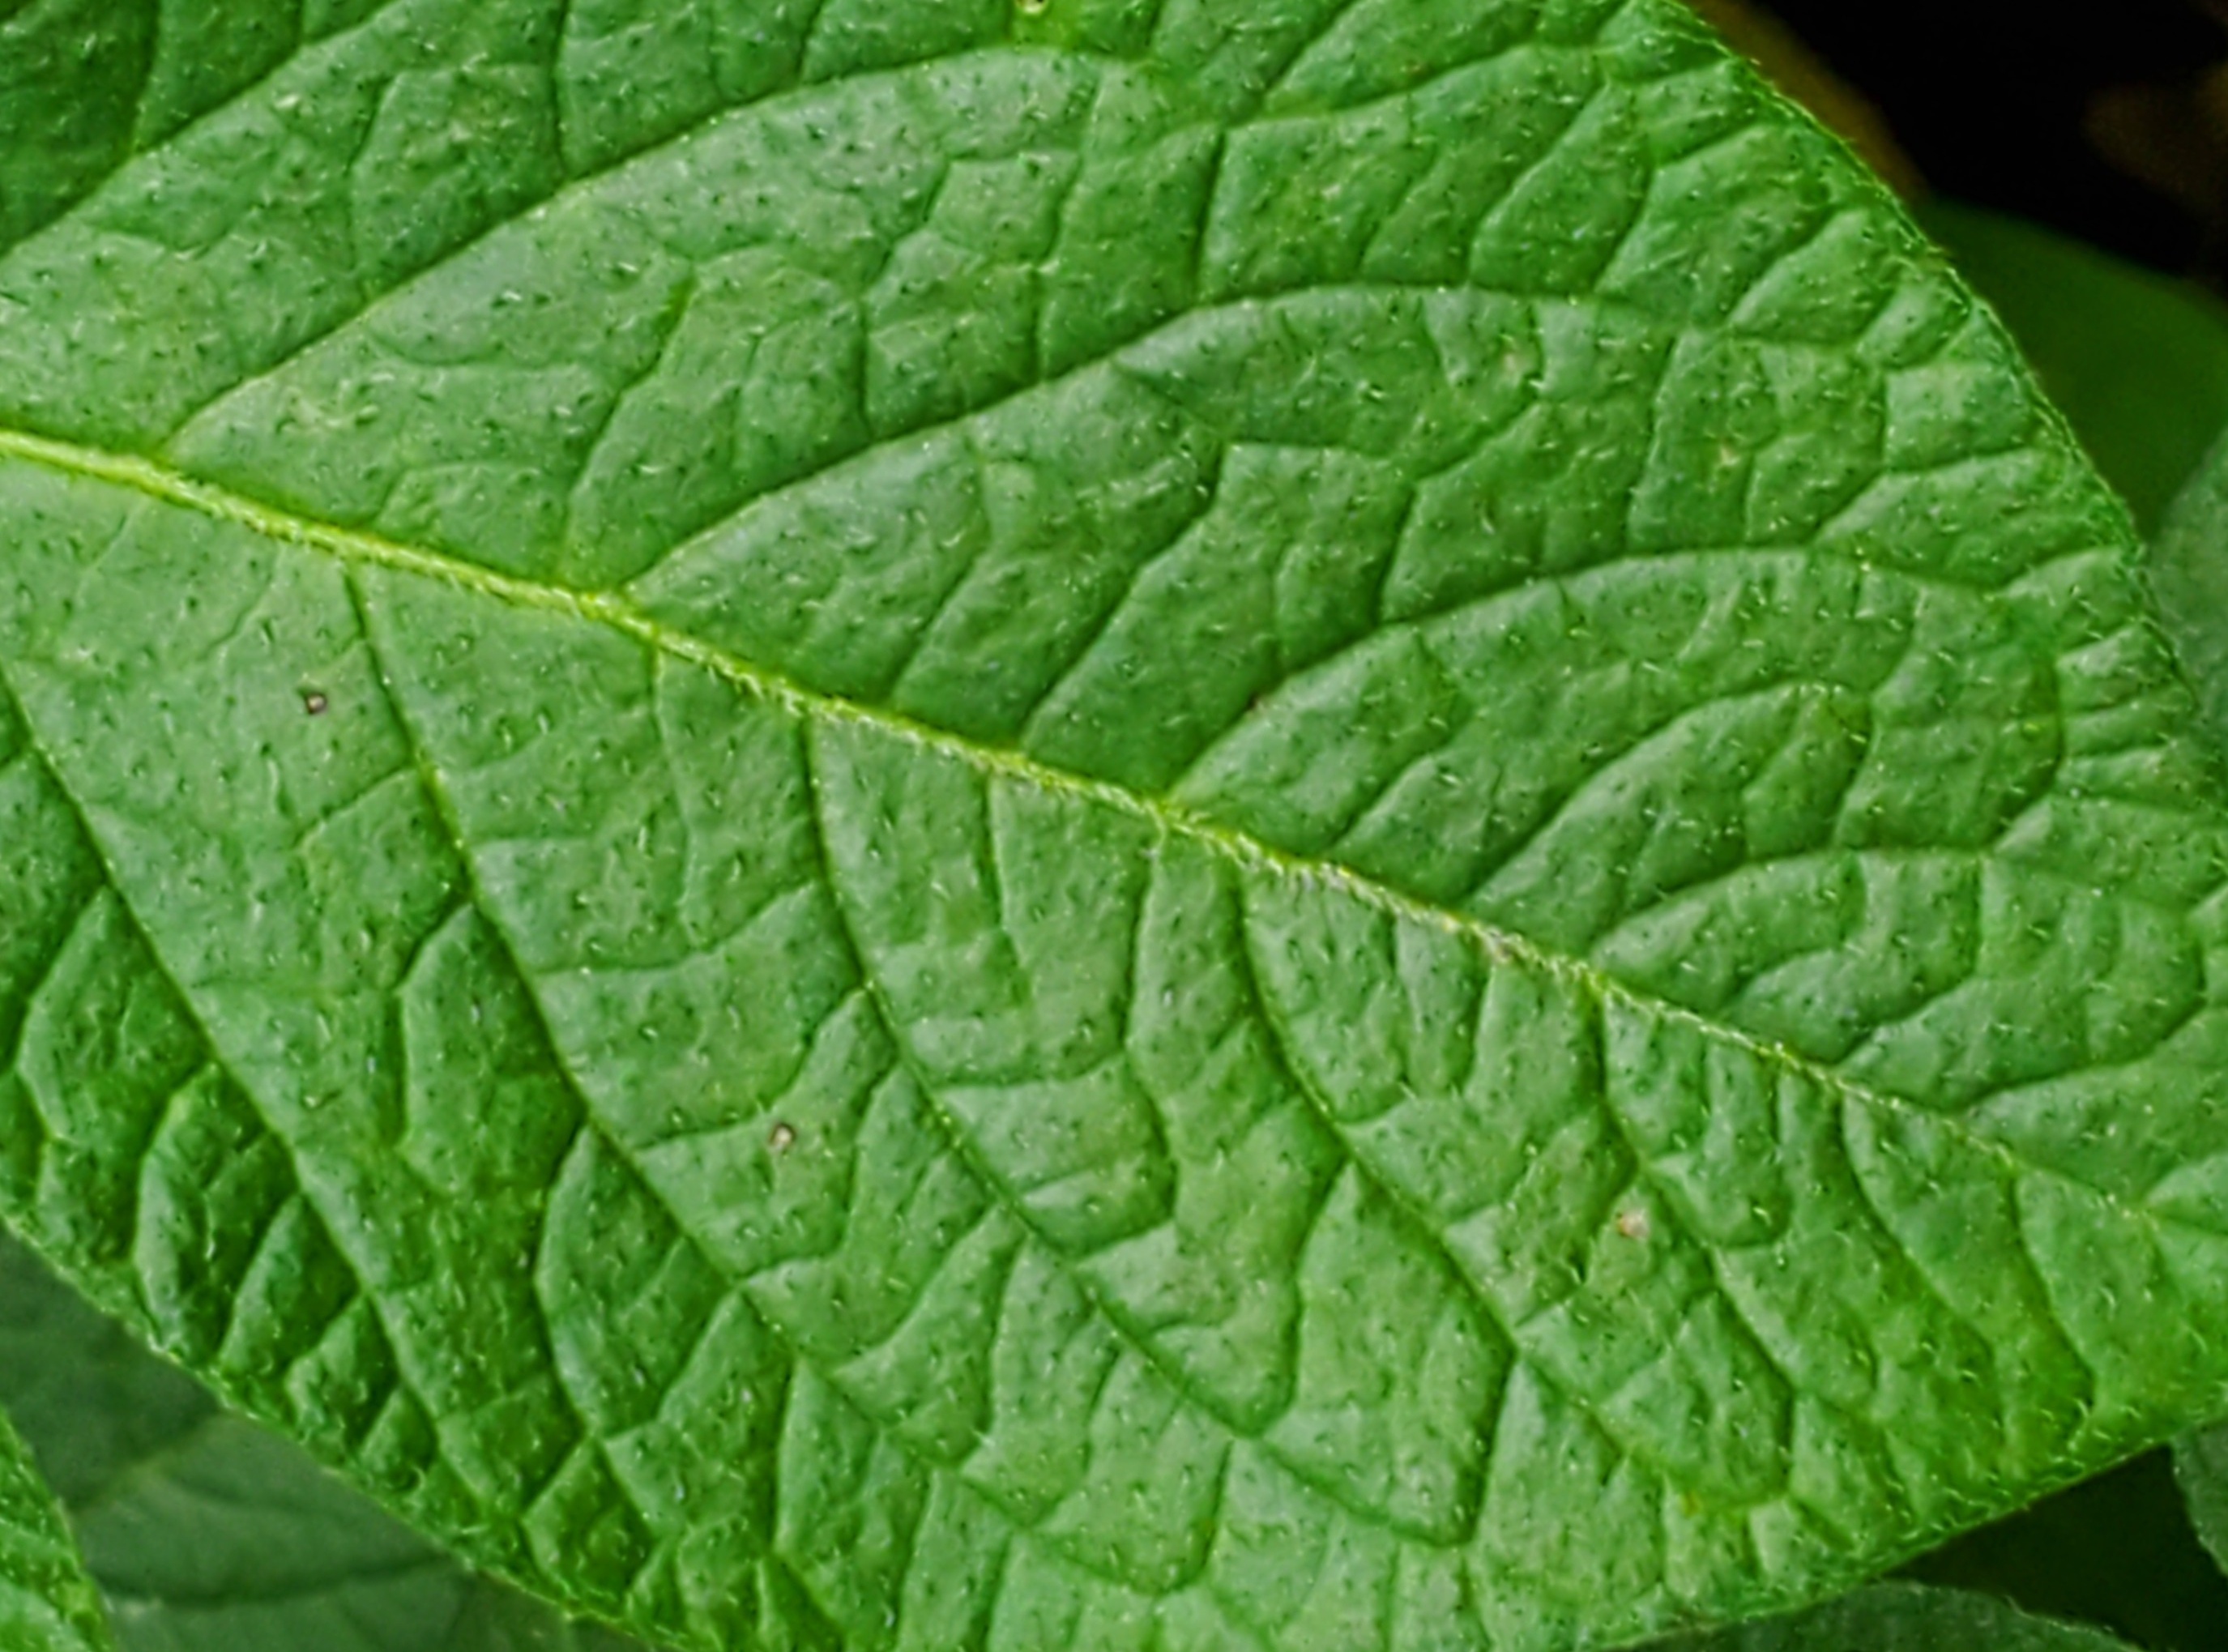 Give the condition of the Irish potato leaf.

healthy
